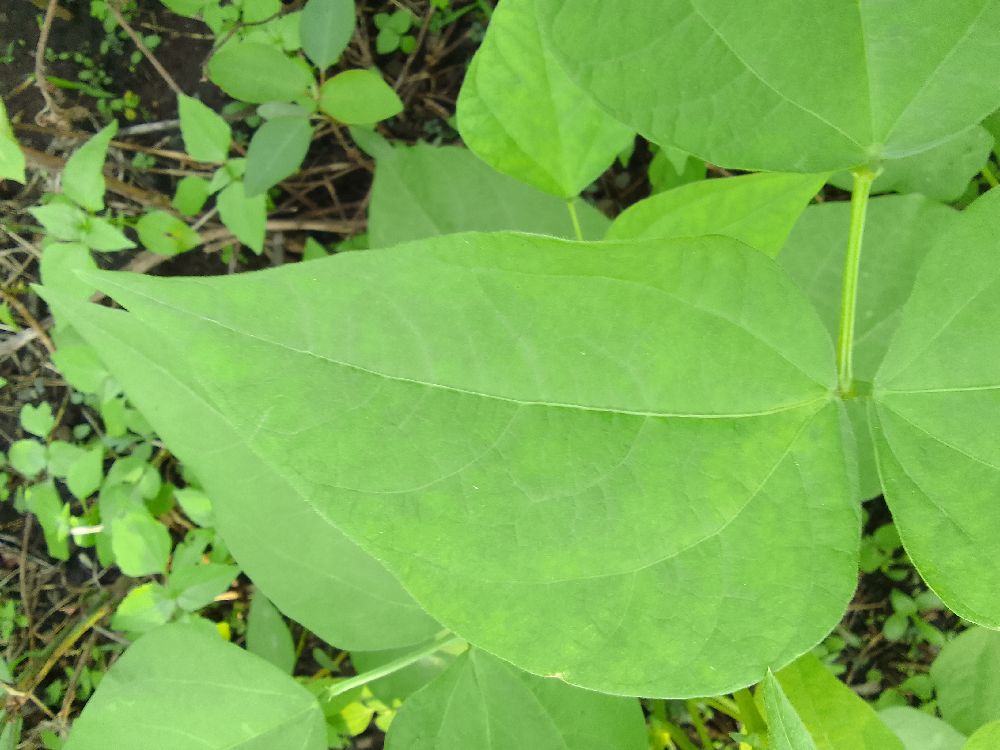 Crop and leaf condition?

common bean, healthy
